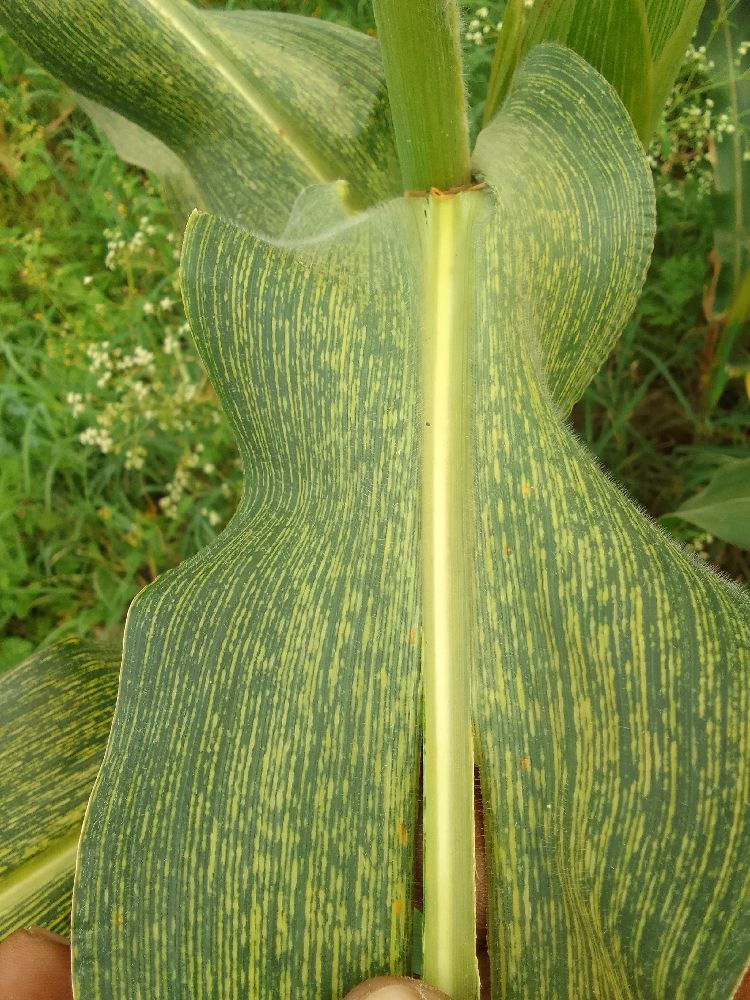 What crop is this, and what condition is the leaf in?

maize, maize streak virus
